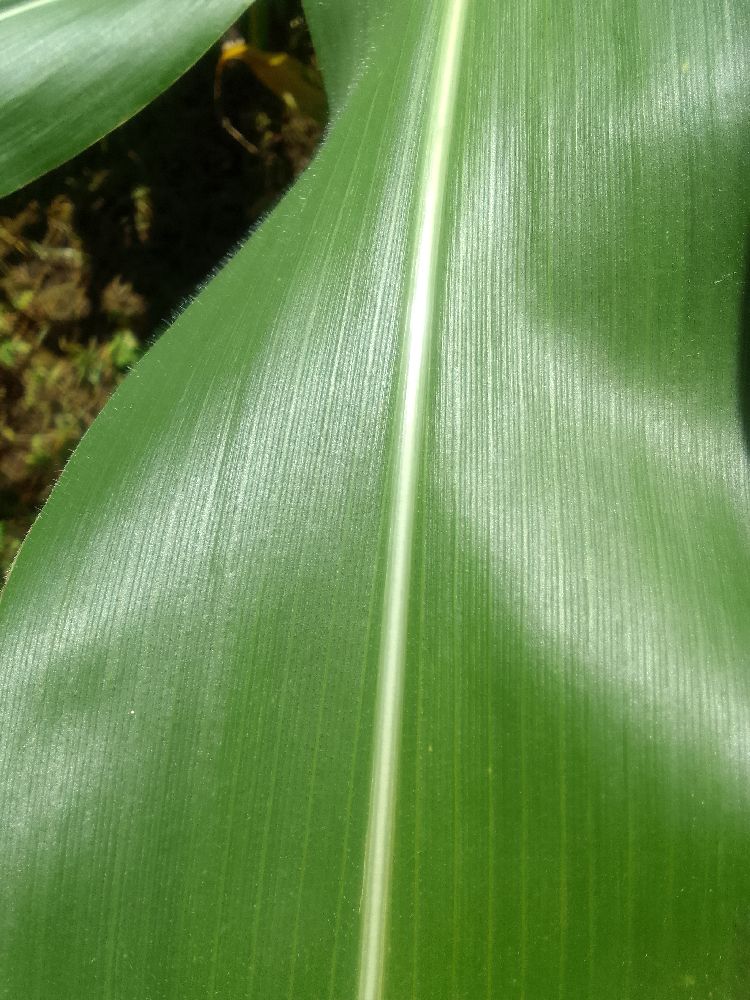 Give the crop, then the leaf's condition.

maize, healthy
